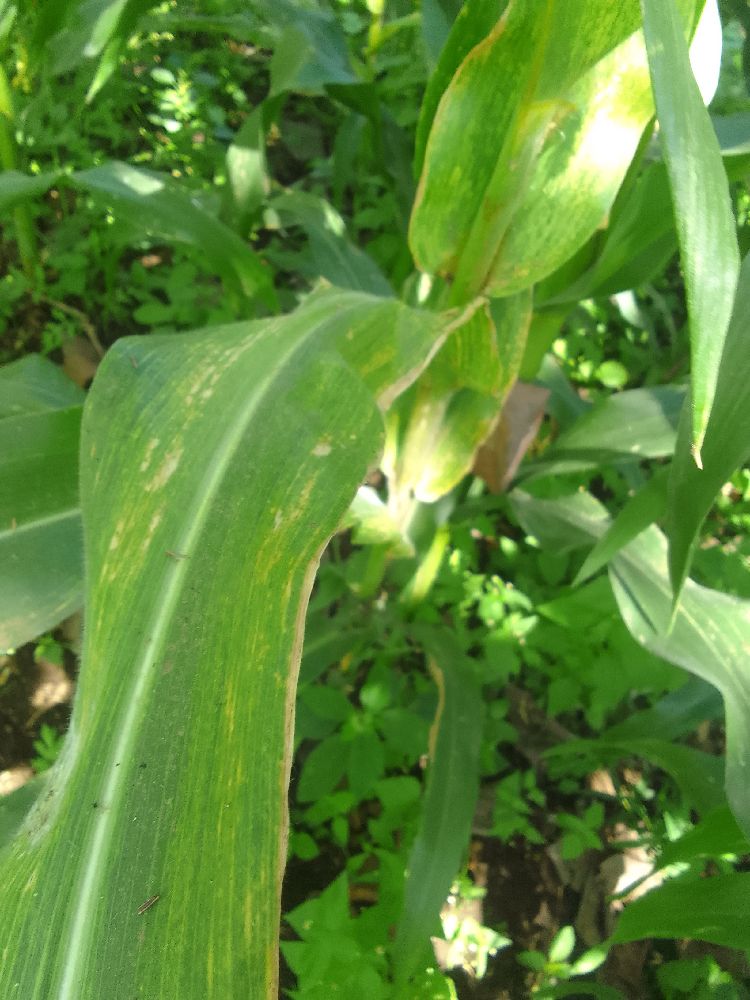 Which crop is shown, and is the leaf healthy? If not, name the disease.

maize, maize lethal necrosis
